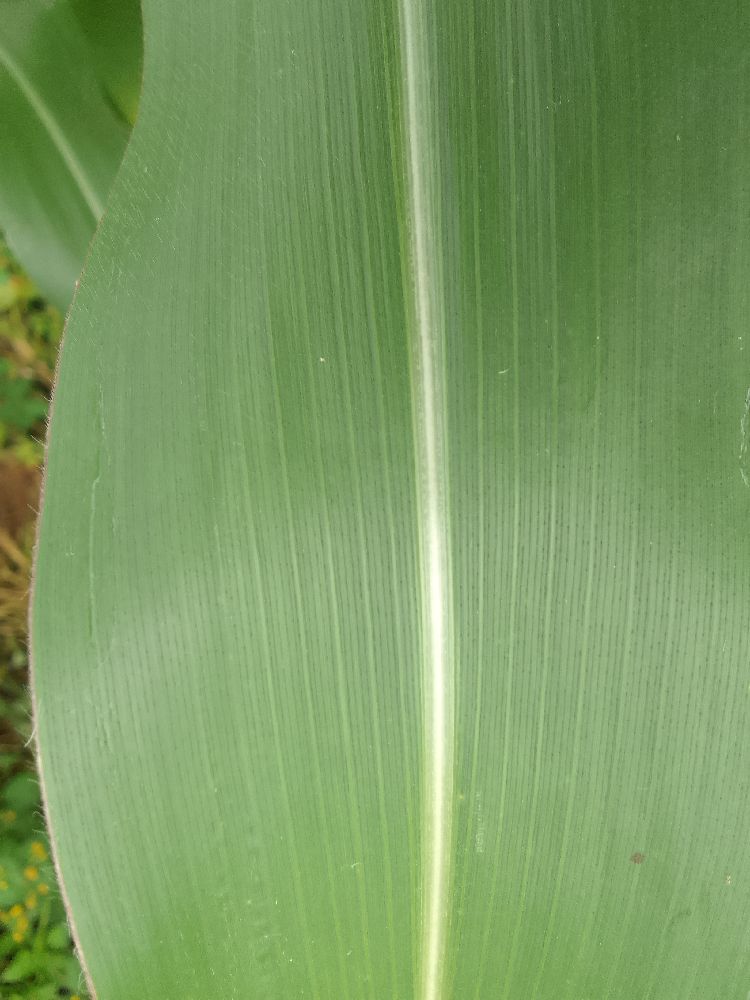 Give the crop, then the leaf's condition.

maize, healthy
